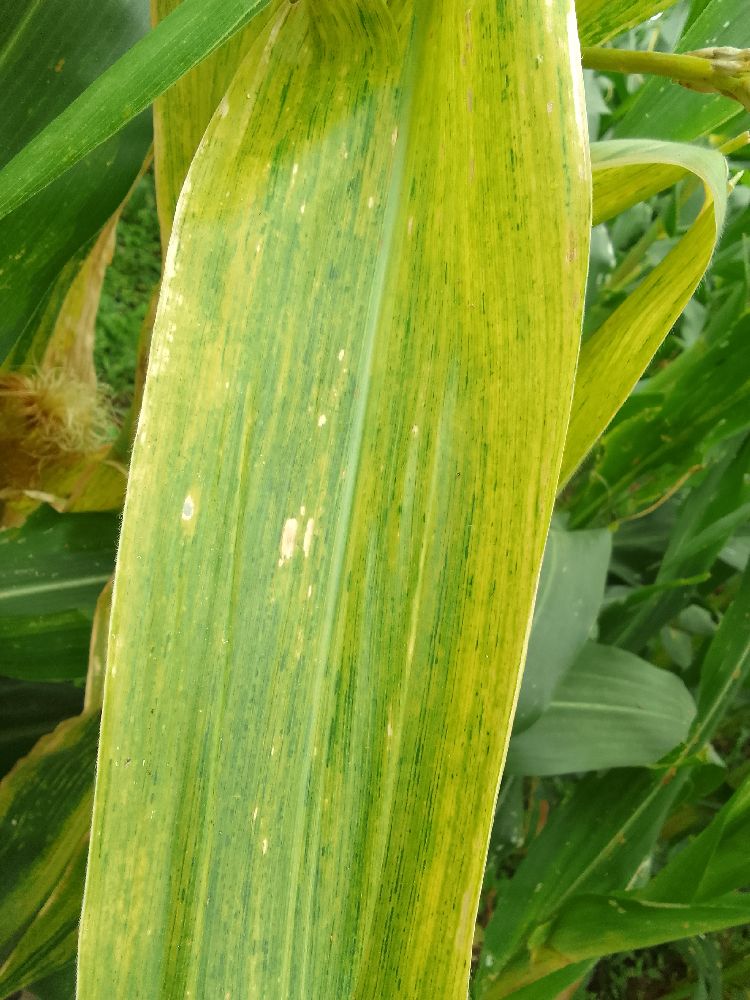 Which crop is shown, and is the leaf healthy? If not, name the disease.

maize, maize lethal necrosis
